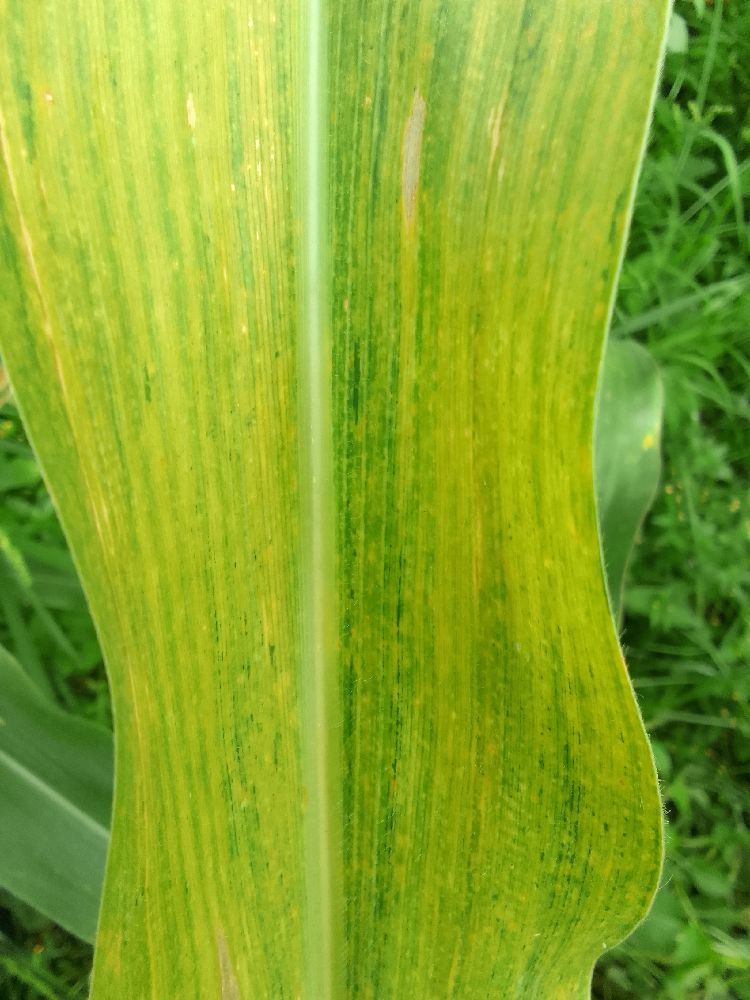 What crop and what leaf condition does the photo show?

maize, maize lethal necrosis
